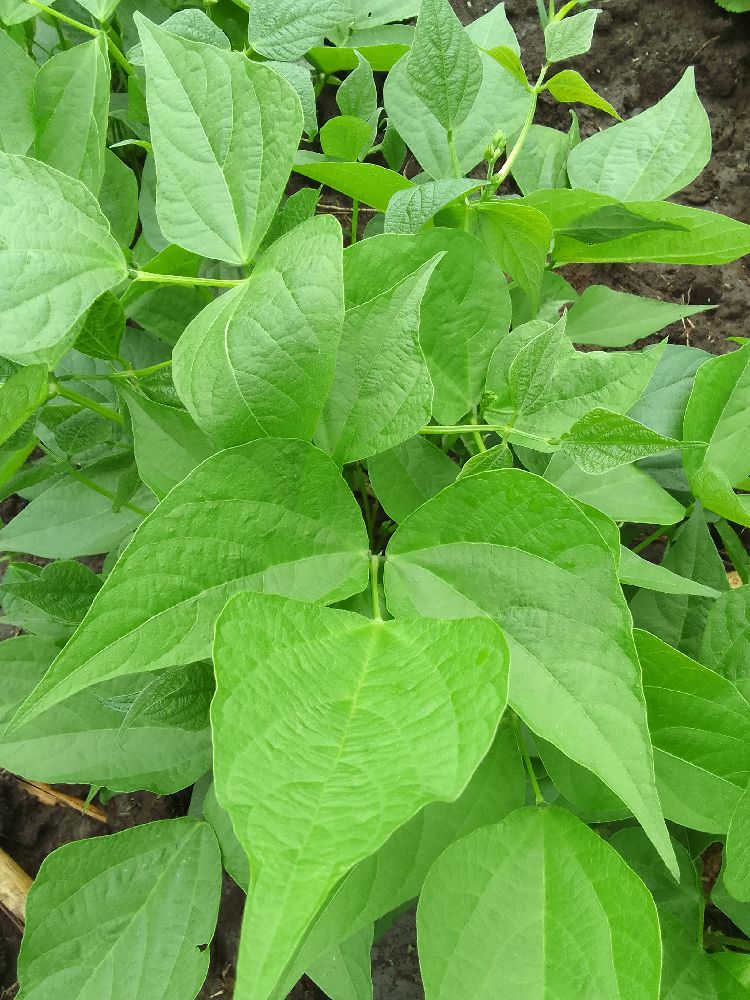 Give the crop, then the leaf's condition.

common bean, healthy
